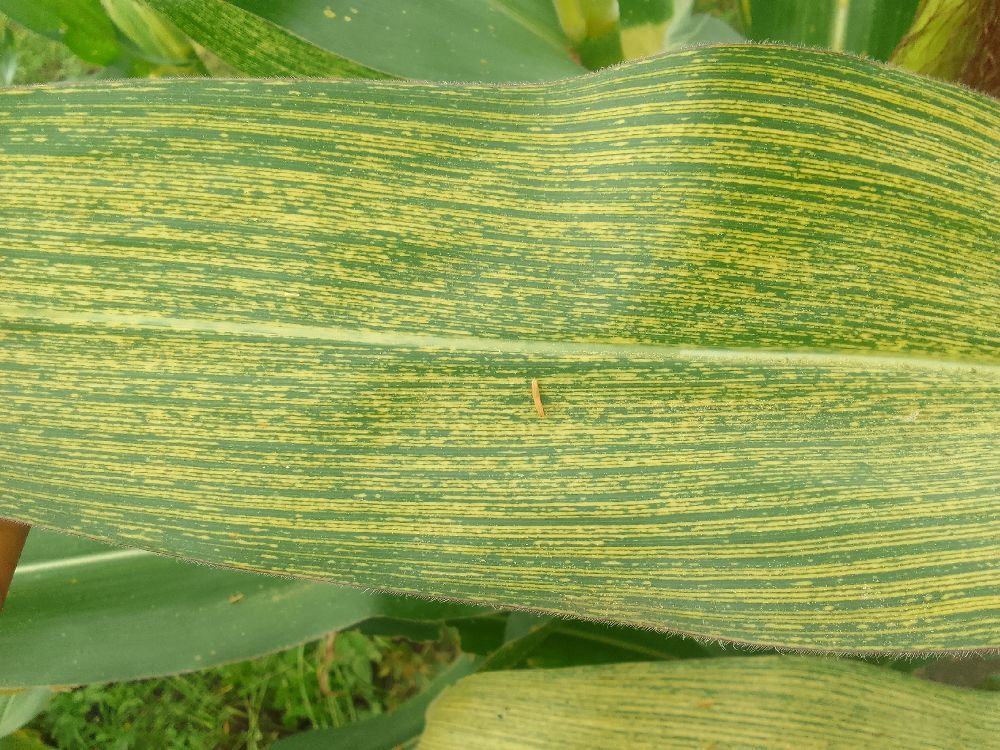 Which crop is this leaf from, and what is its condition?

maize, maize streak virus
